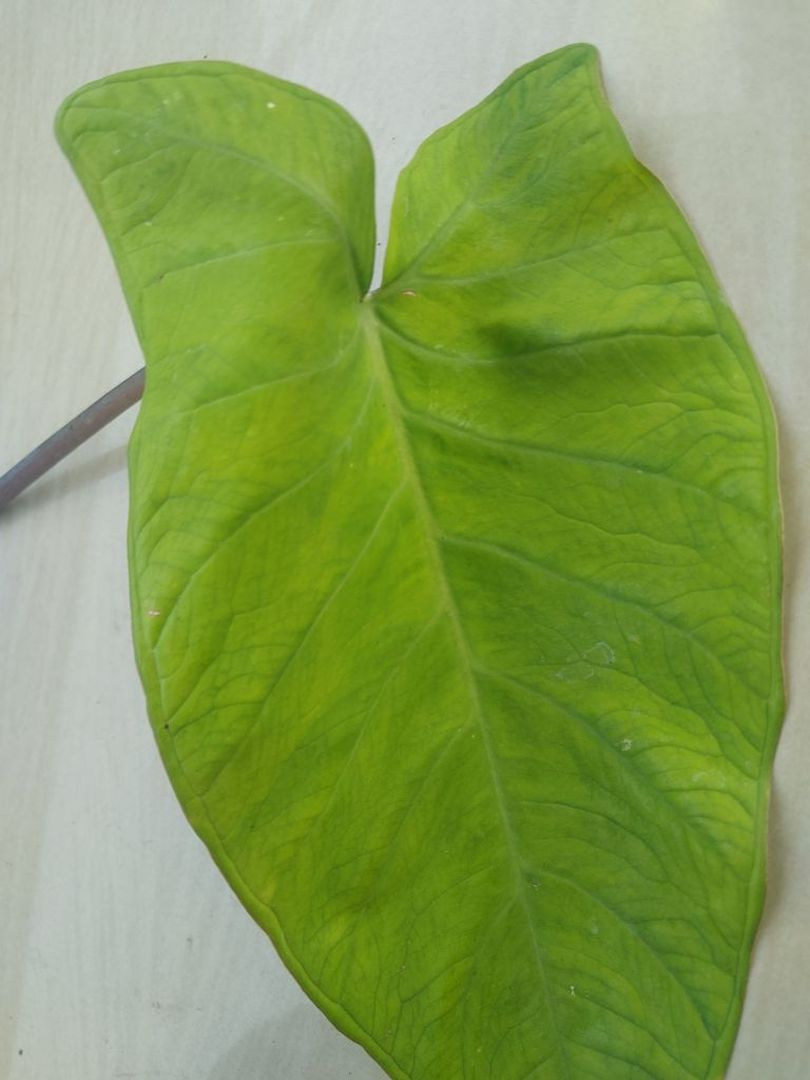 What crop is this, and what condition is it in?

taro, mosaic
